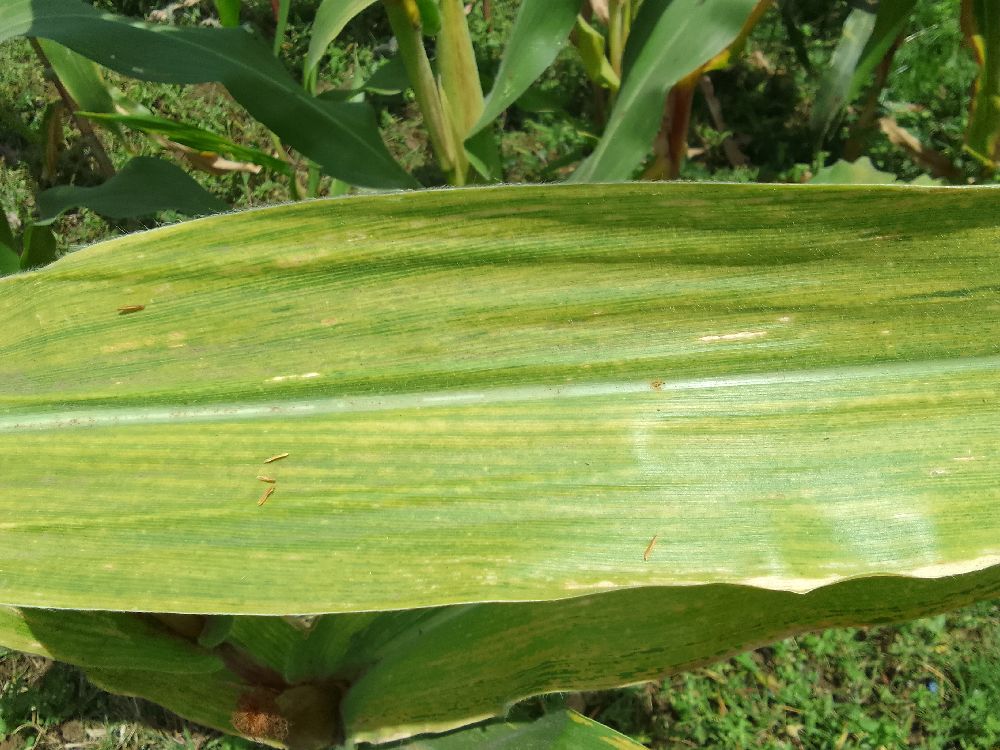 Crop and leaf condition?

maize, maize lethal necrosis
